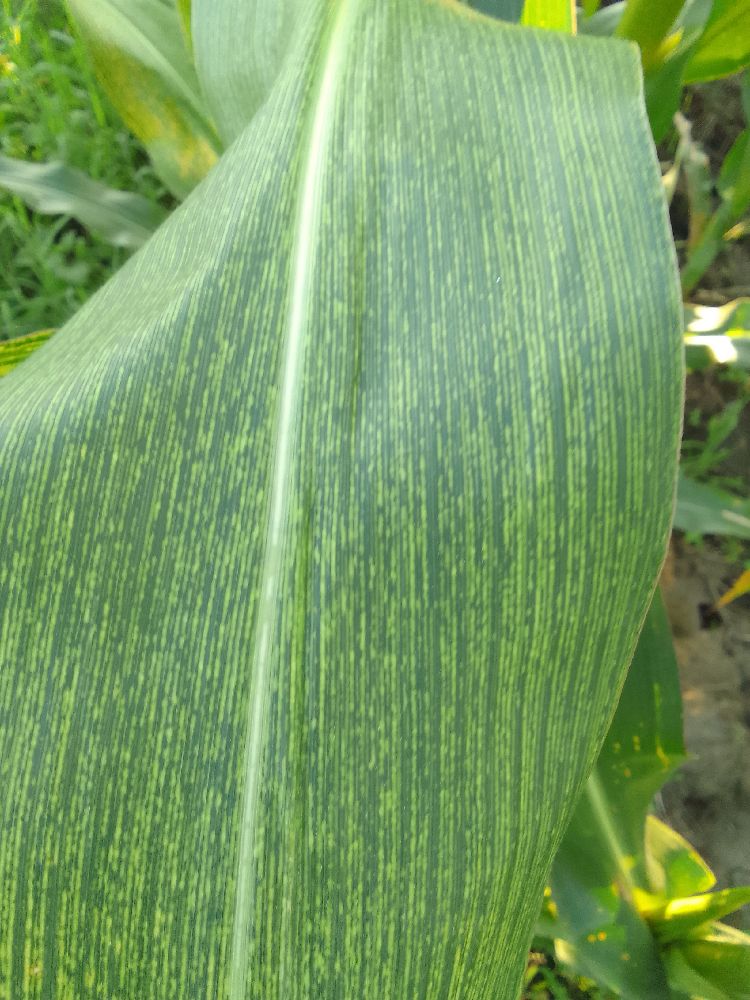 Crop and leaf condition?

maize, maize streak virus
